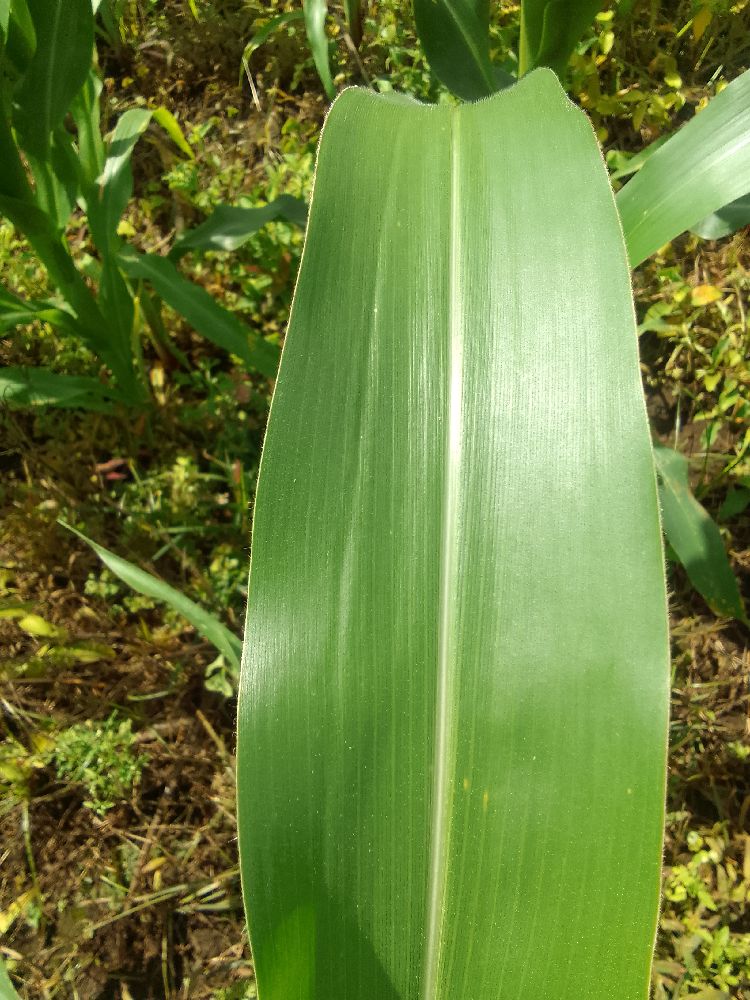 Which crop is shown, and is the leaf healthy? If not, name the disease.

maize, healthy
